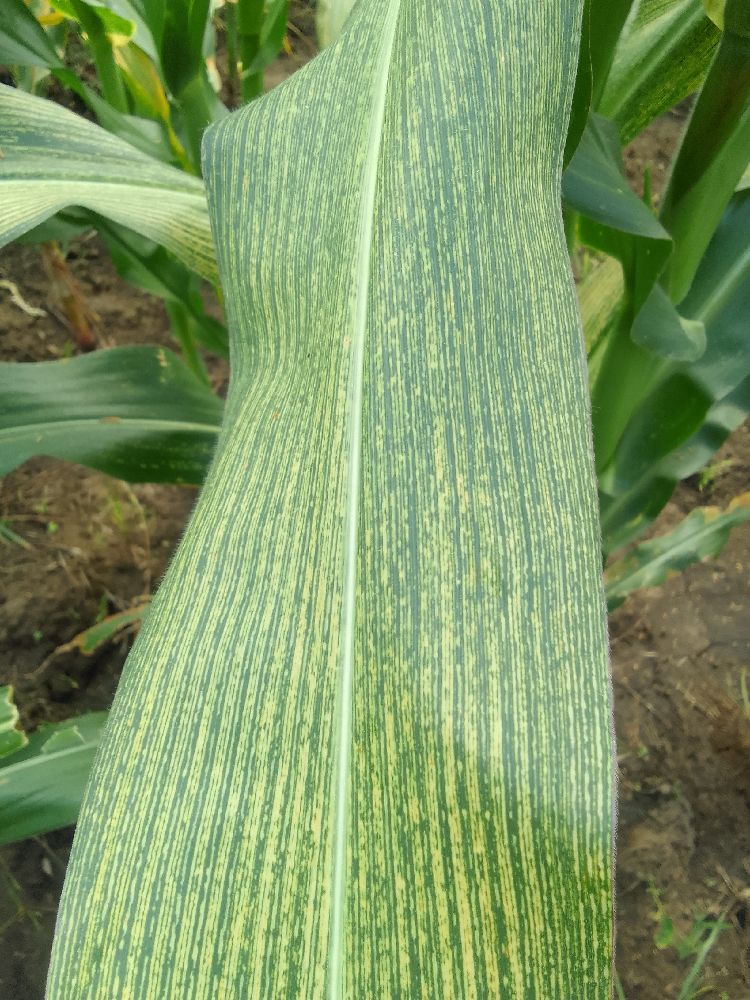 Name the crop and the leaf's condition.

maize, maize streak virus
